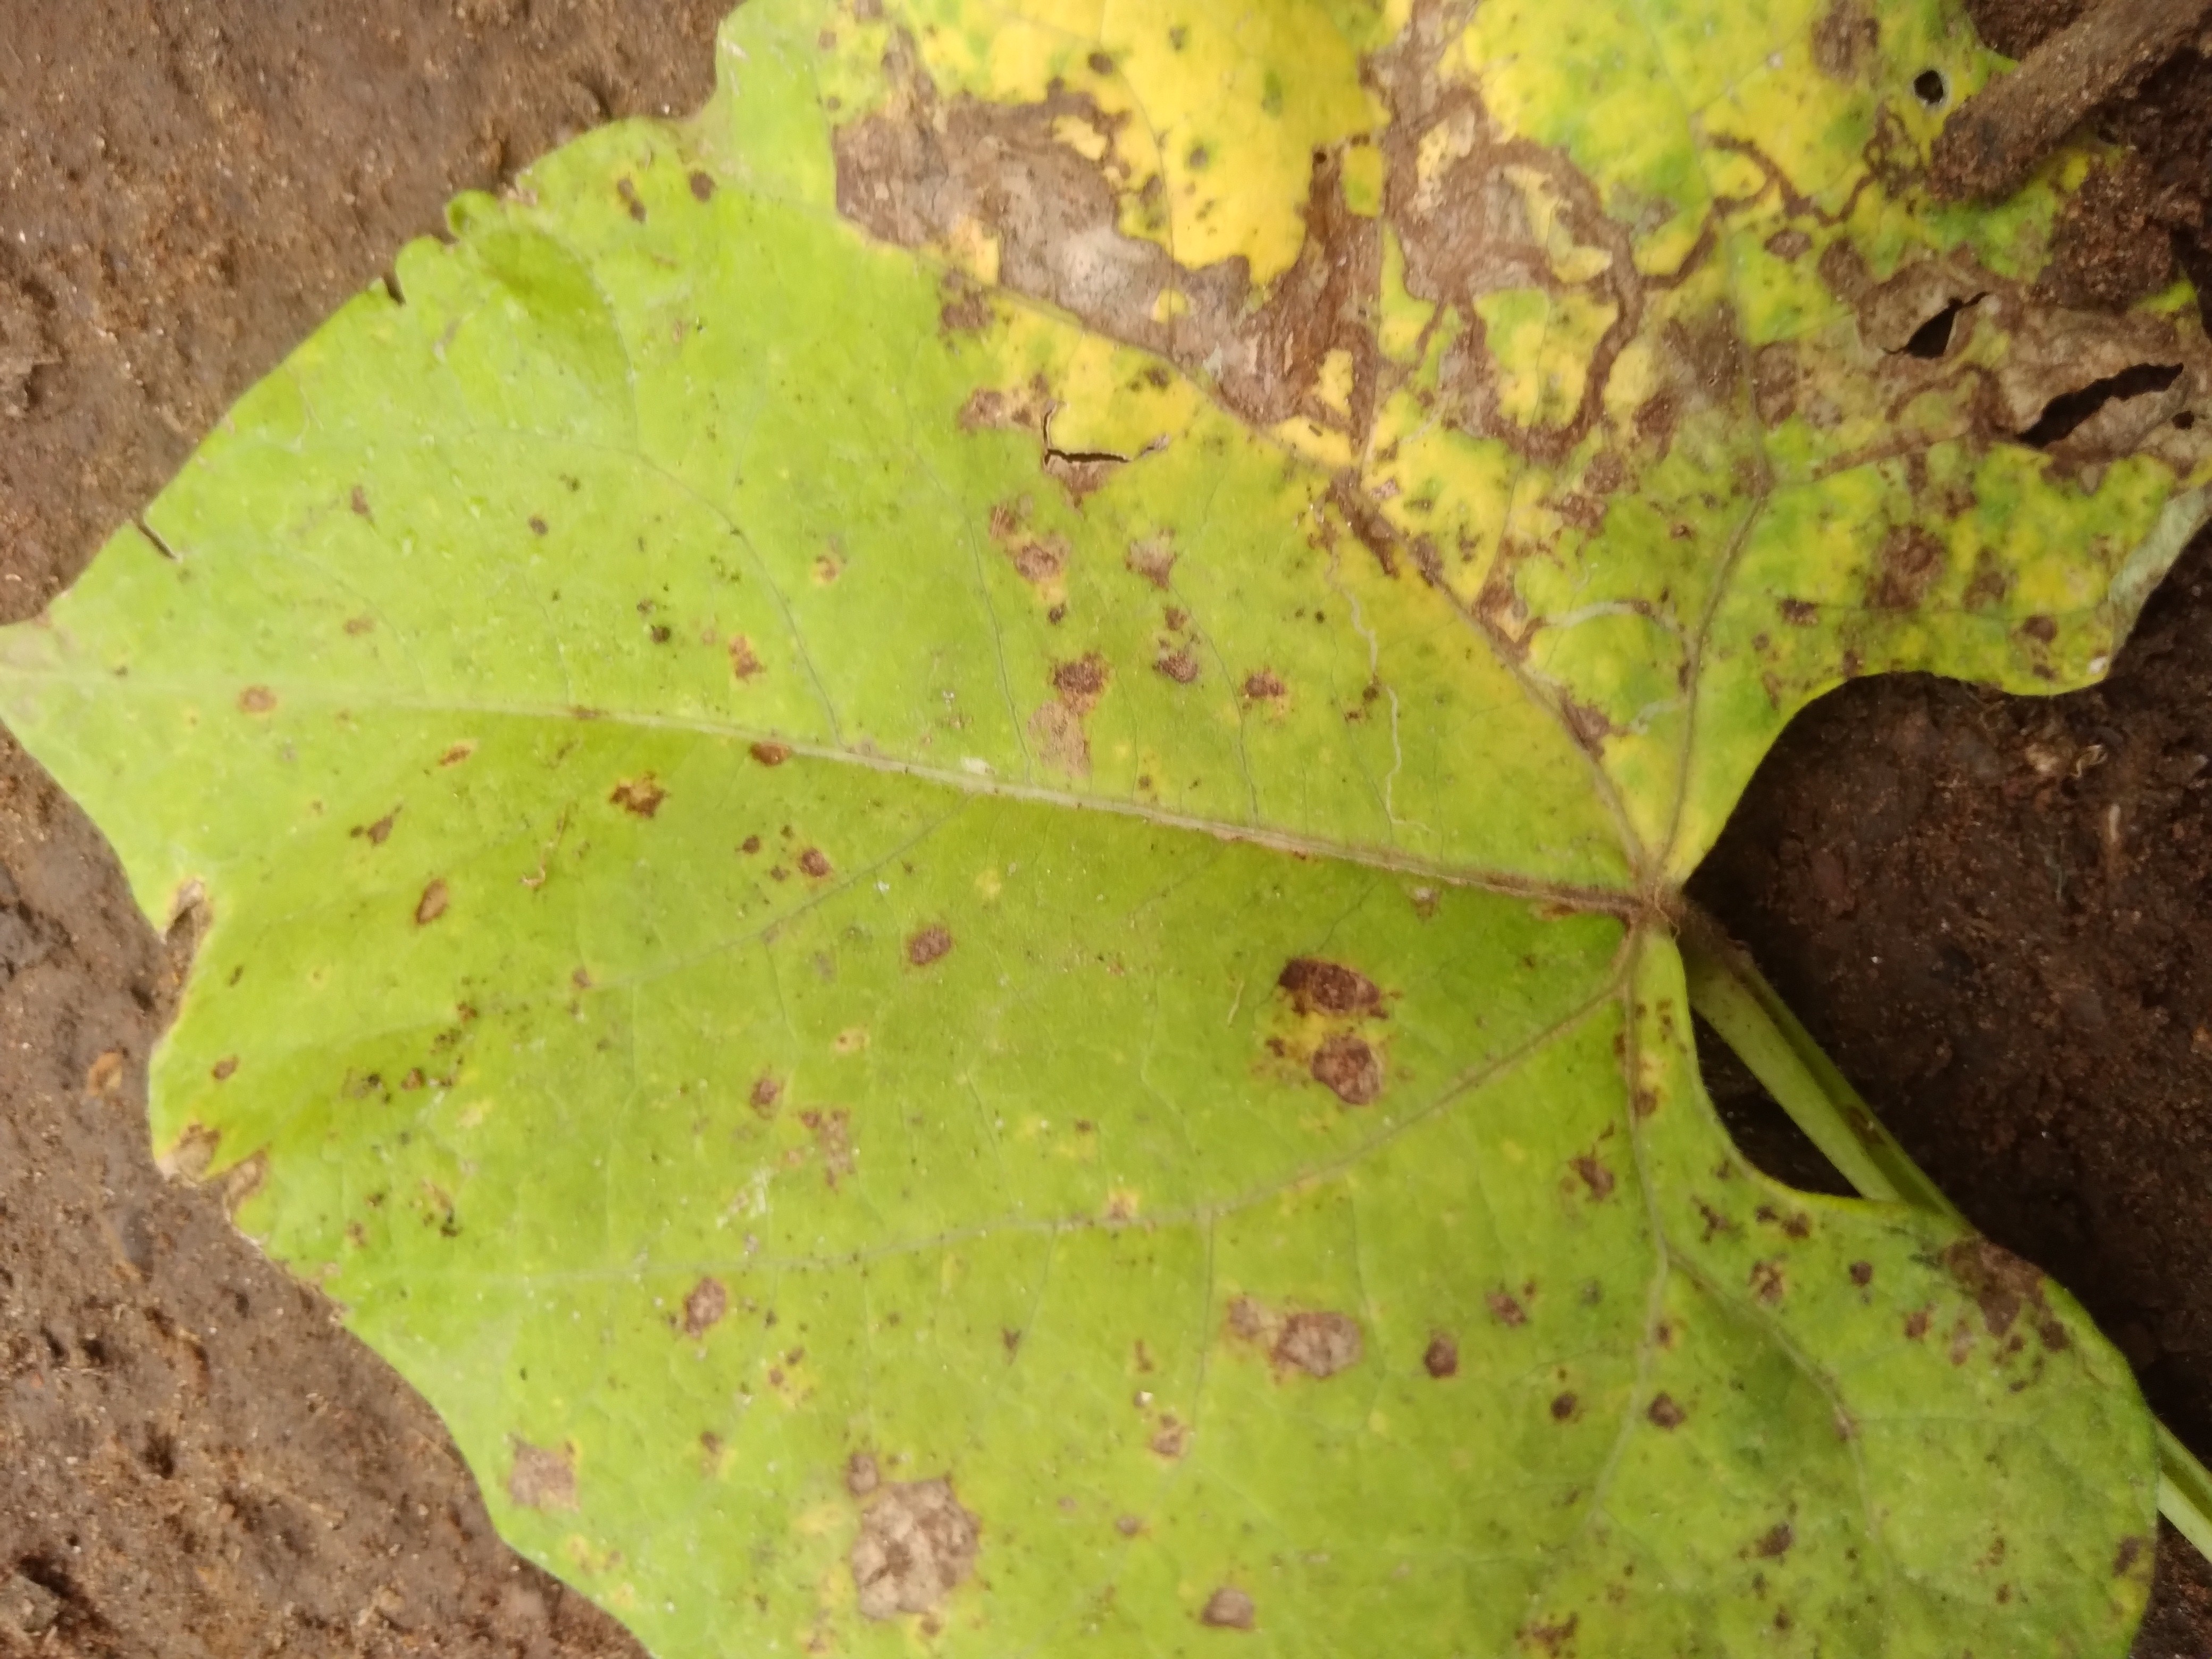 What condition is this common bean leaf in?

rust
